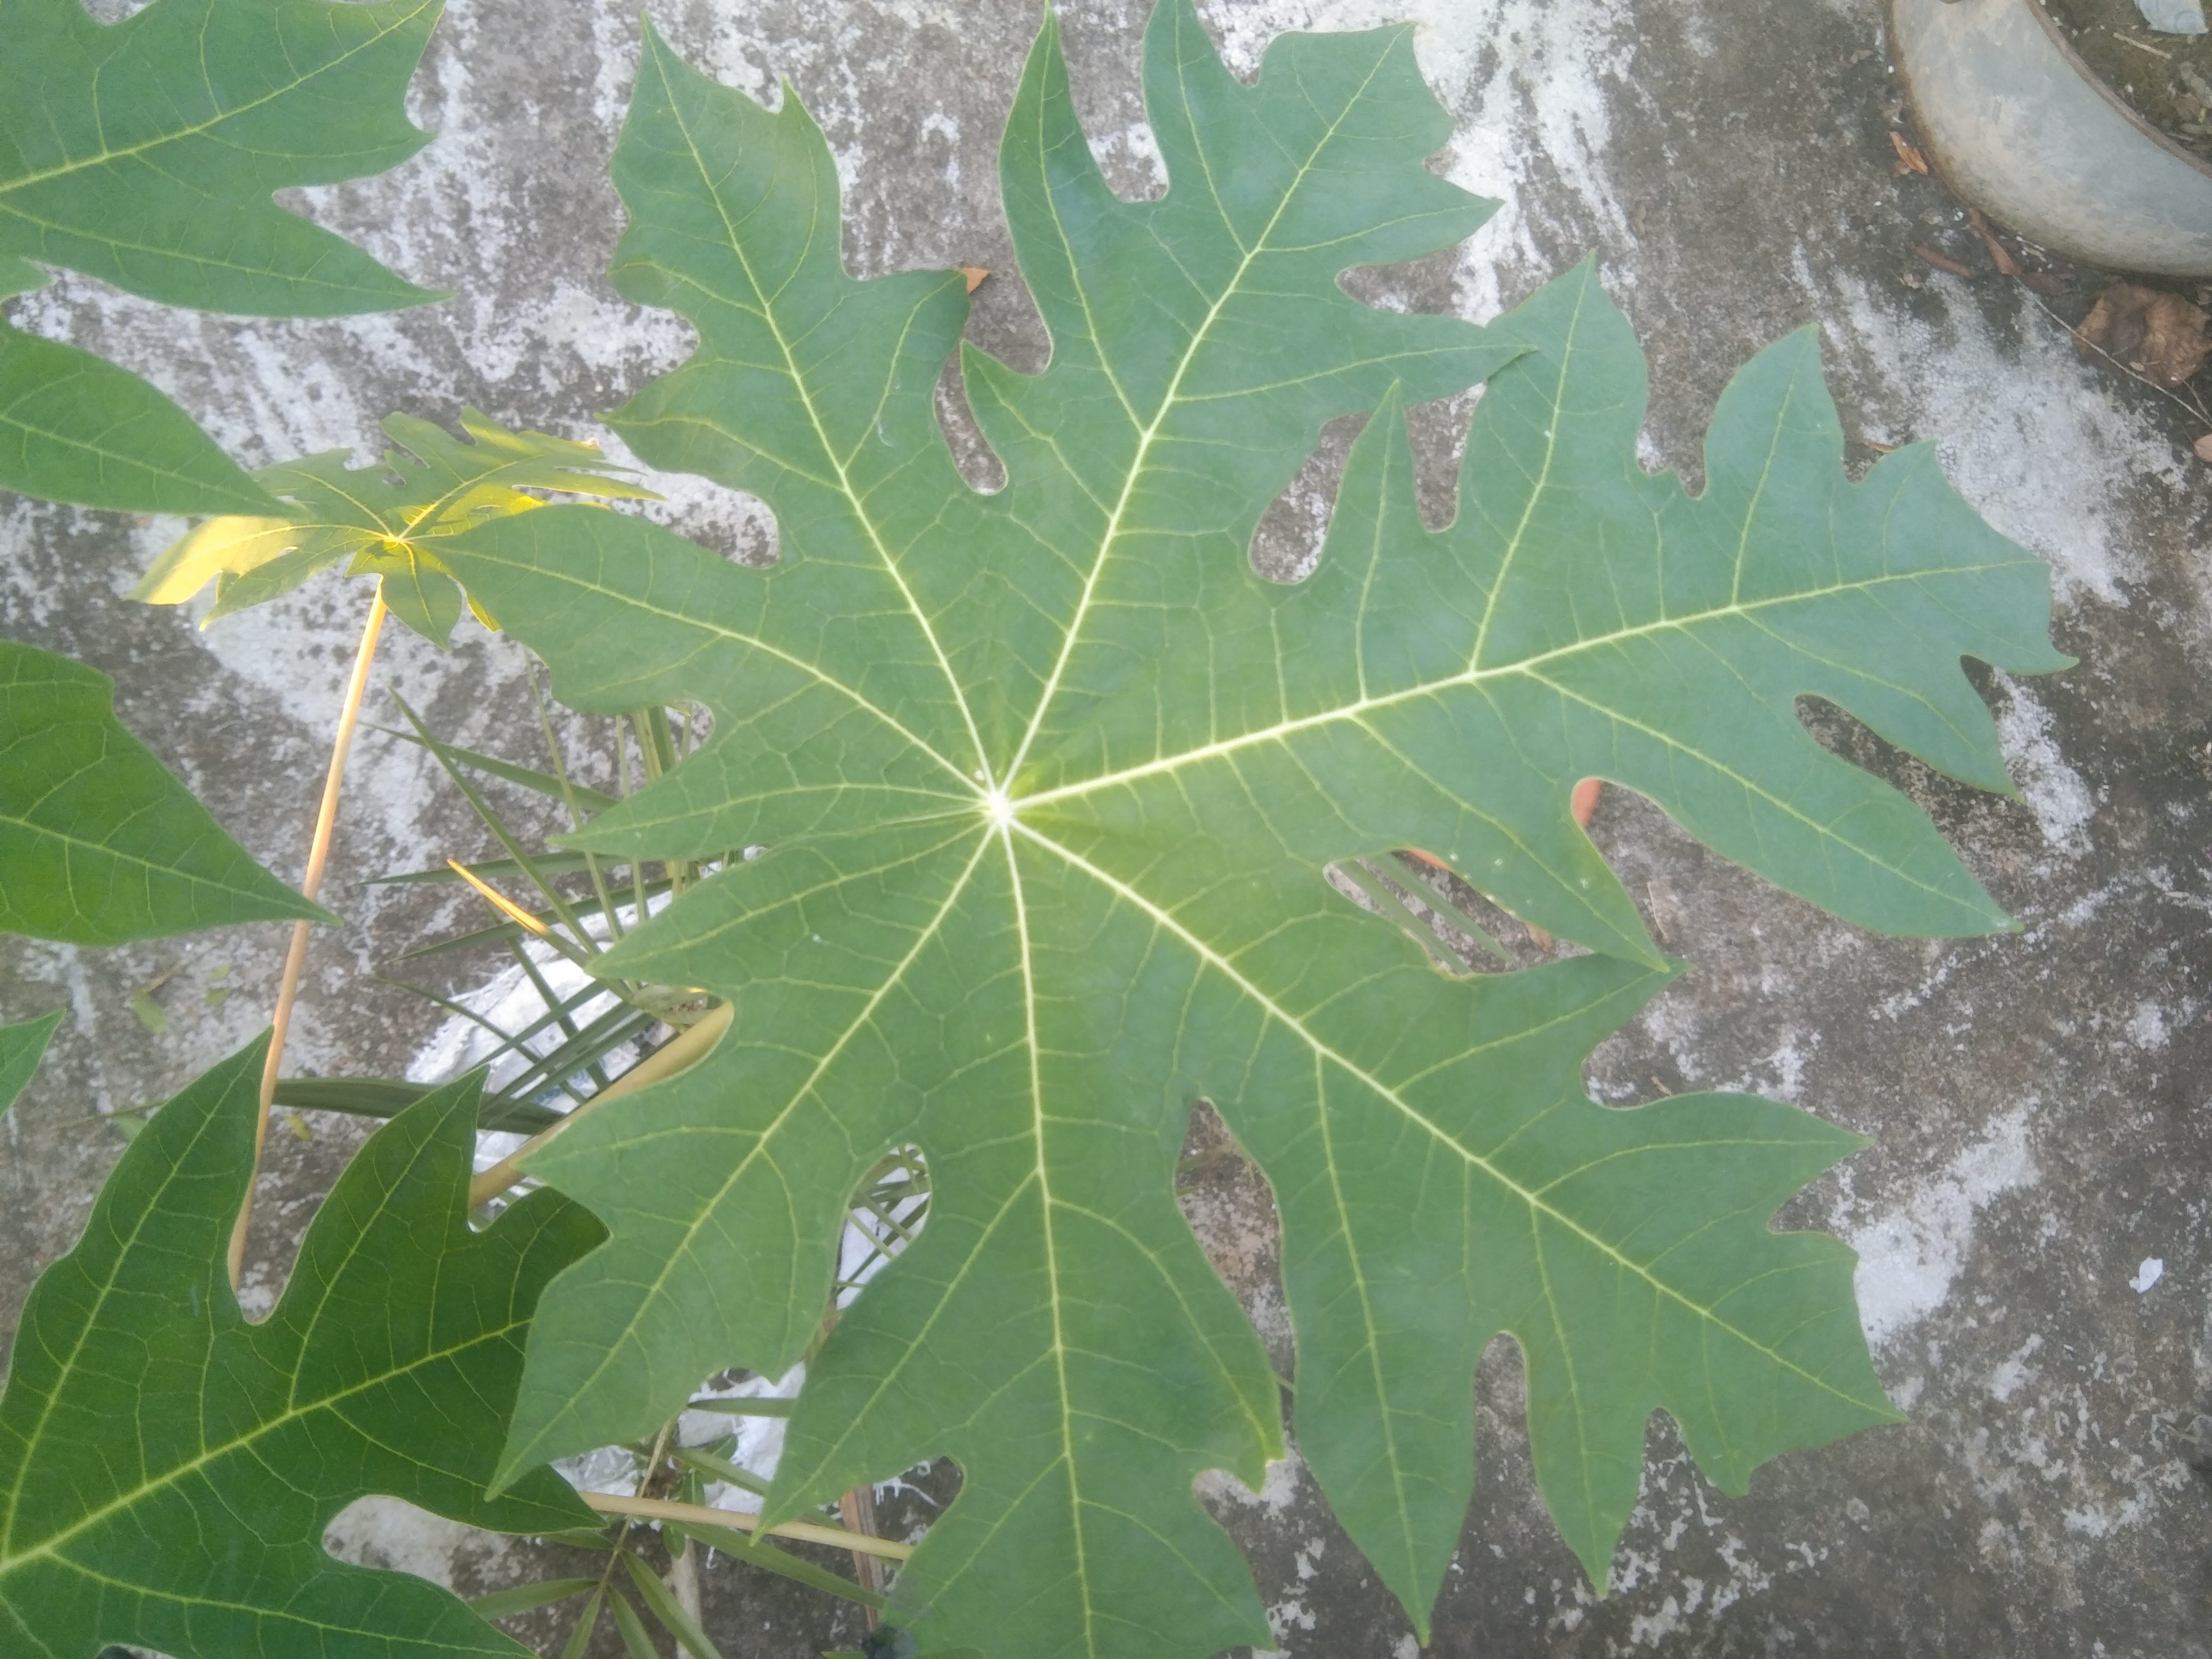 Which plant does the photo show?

papaya
